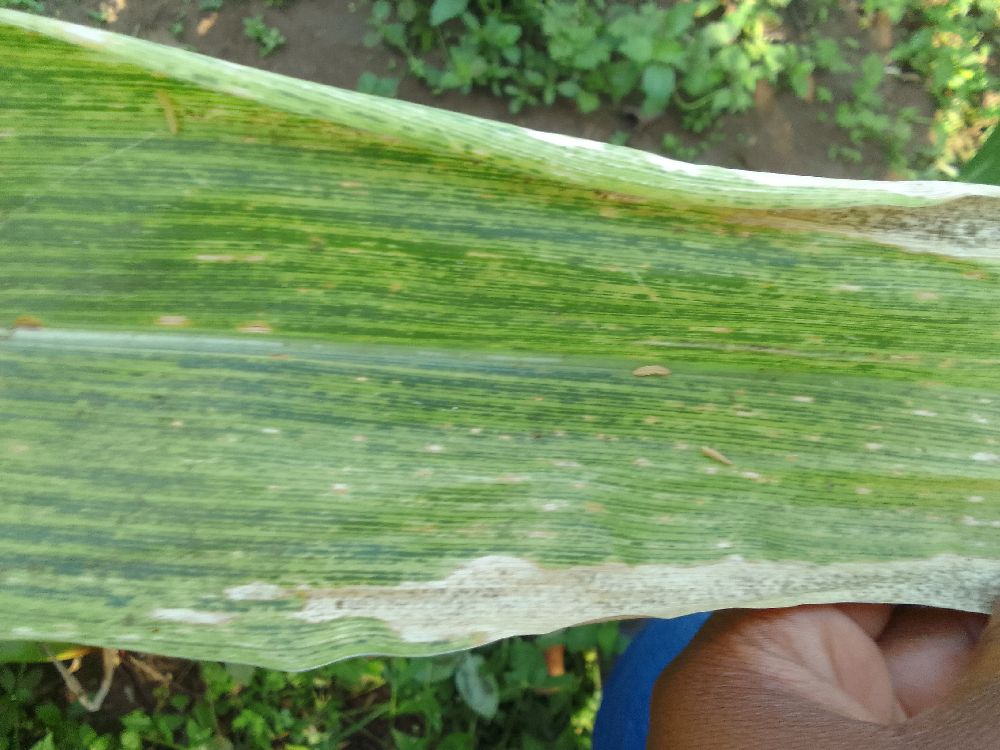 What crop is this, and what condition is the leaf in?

maize, maize lethal necrosis
